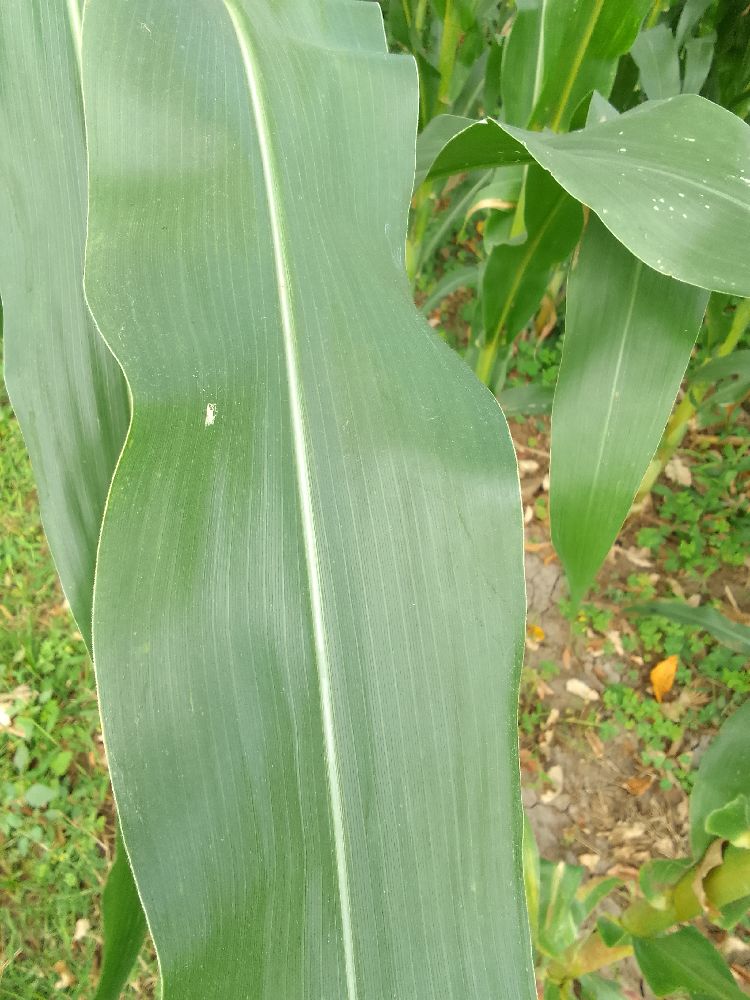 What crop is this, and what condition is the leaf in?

maize, healthy
